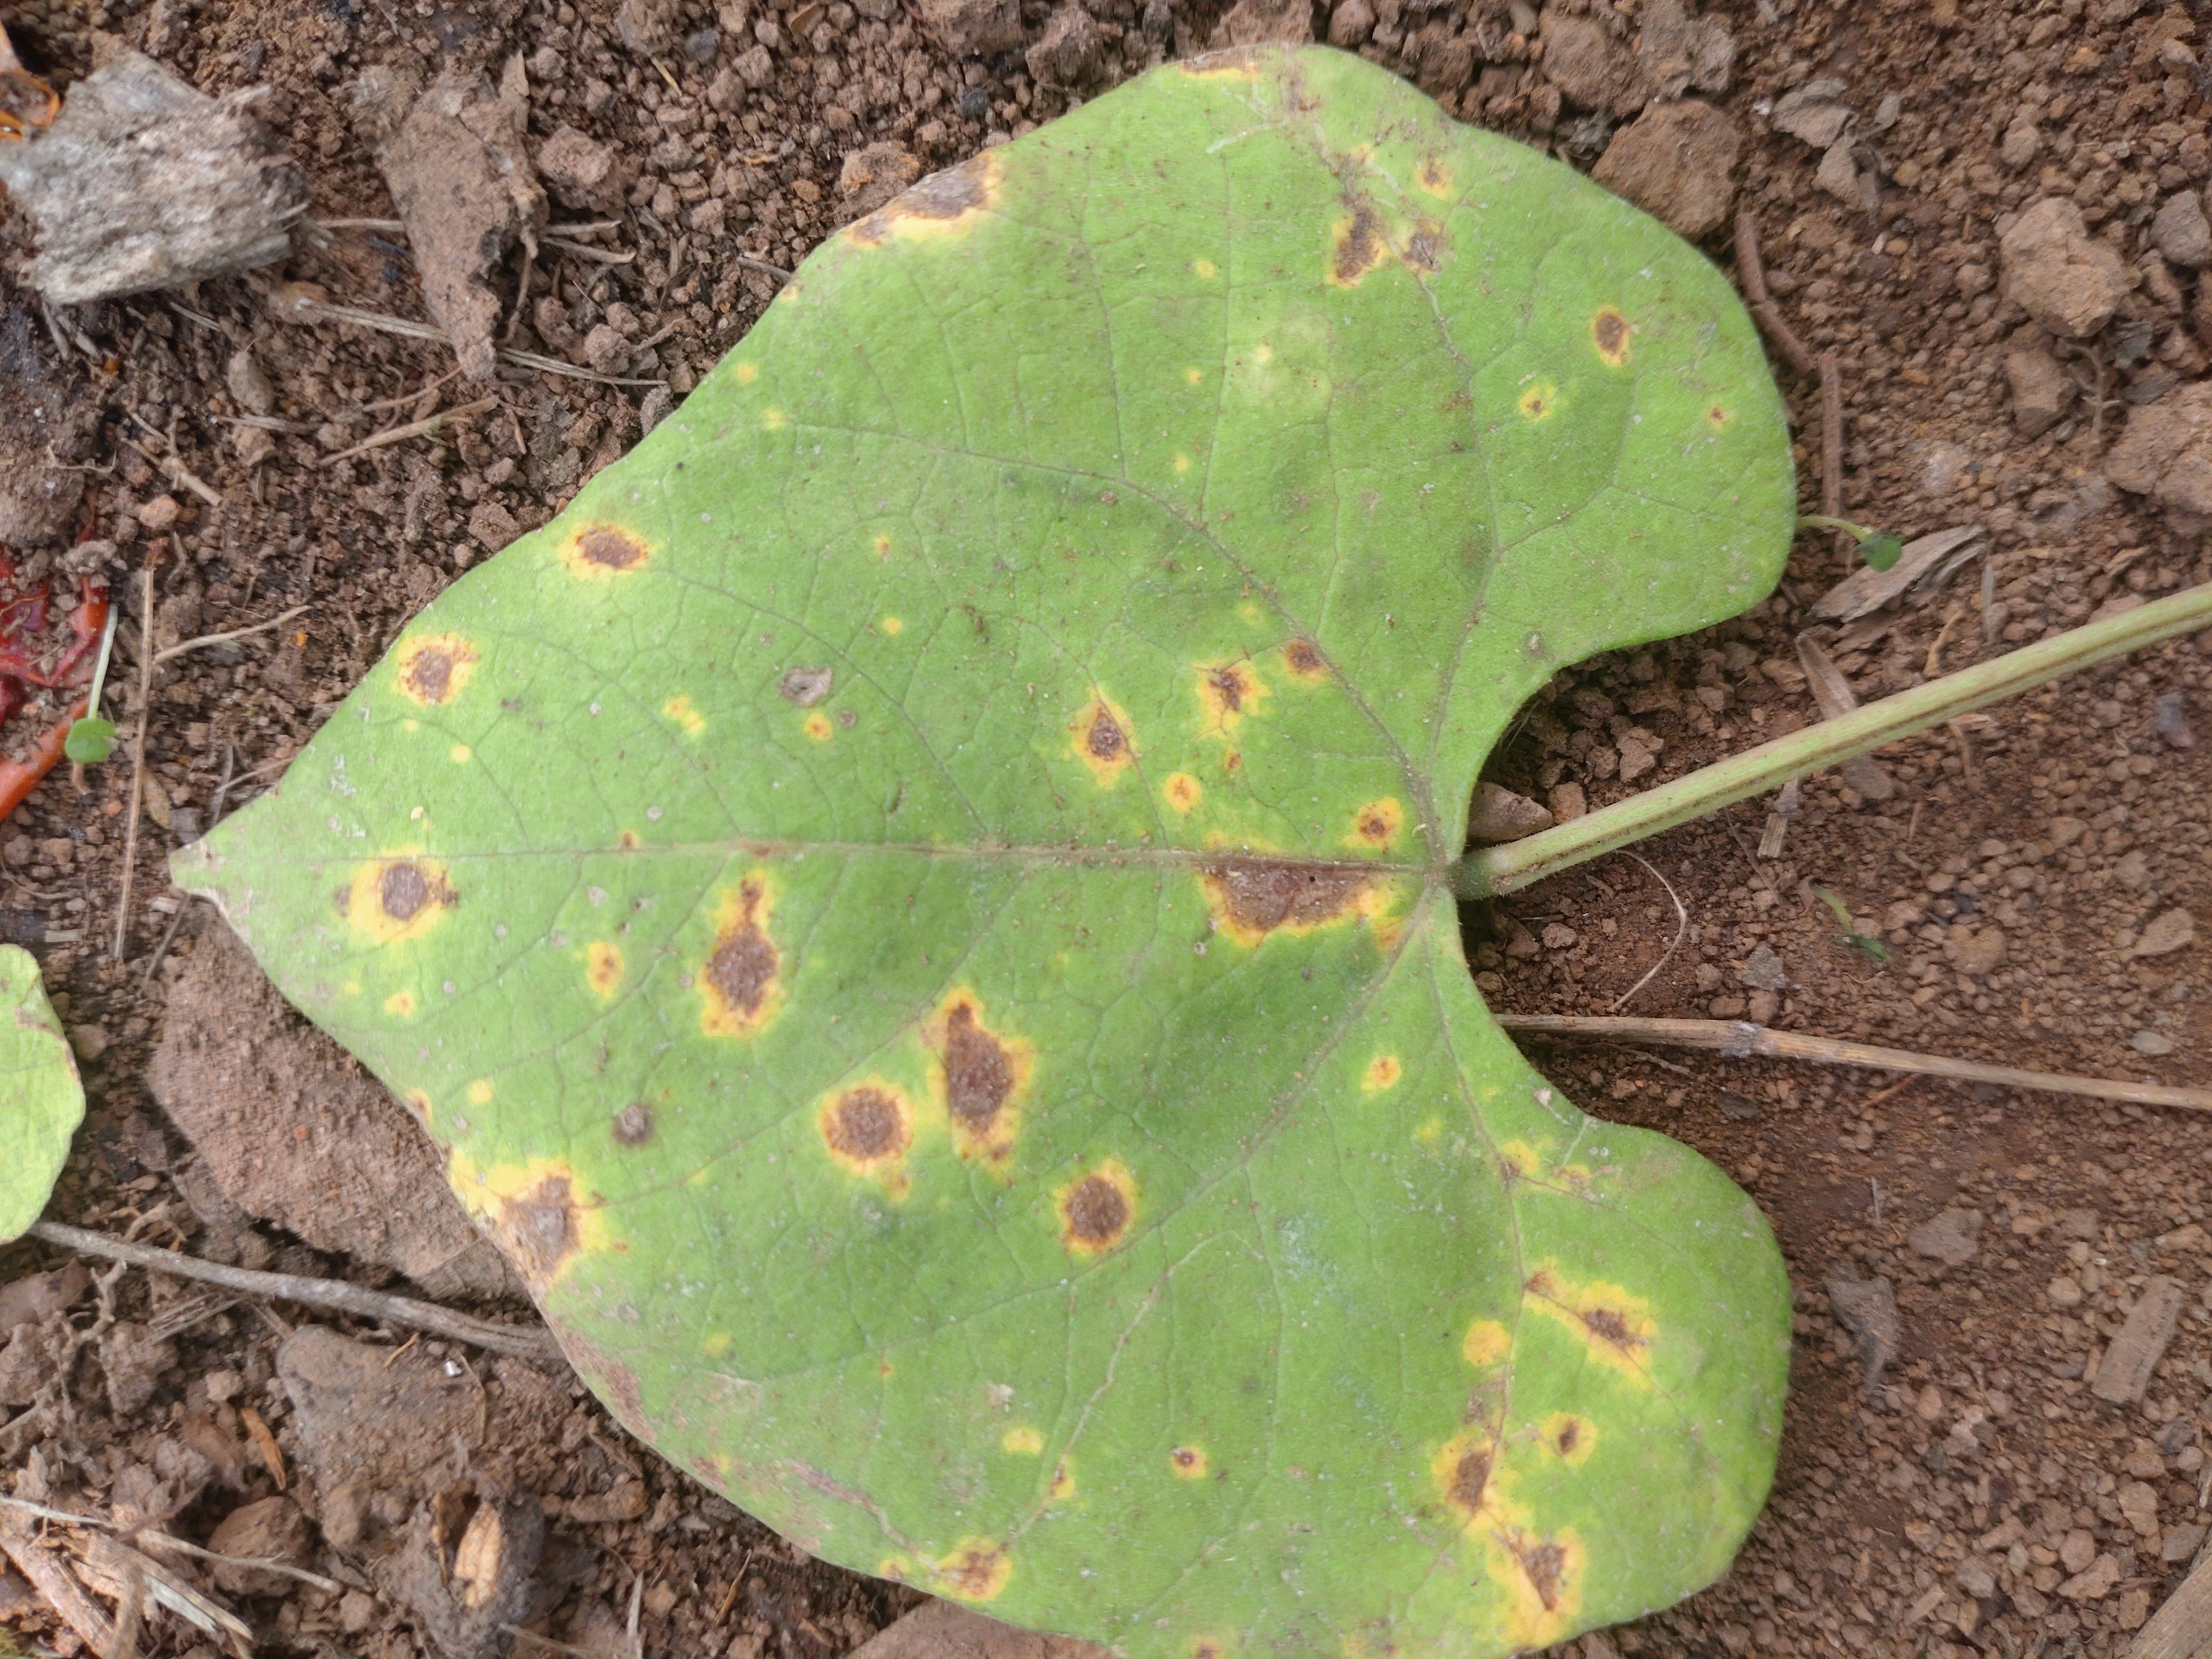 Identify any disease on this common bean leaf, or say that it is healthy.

rust
